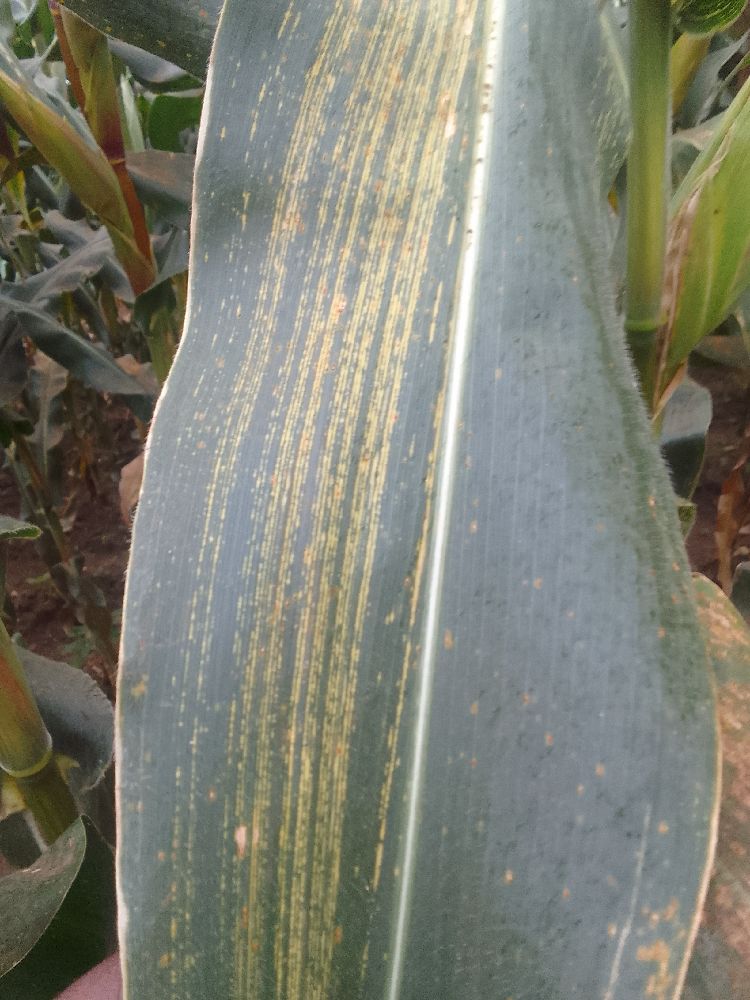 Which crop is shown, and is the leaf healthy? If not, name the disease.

maize, maize streak virus
